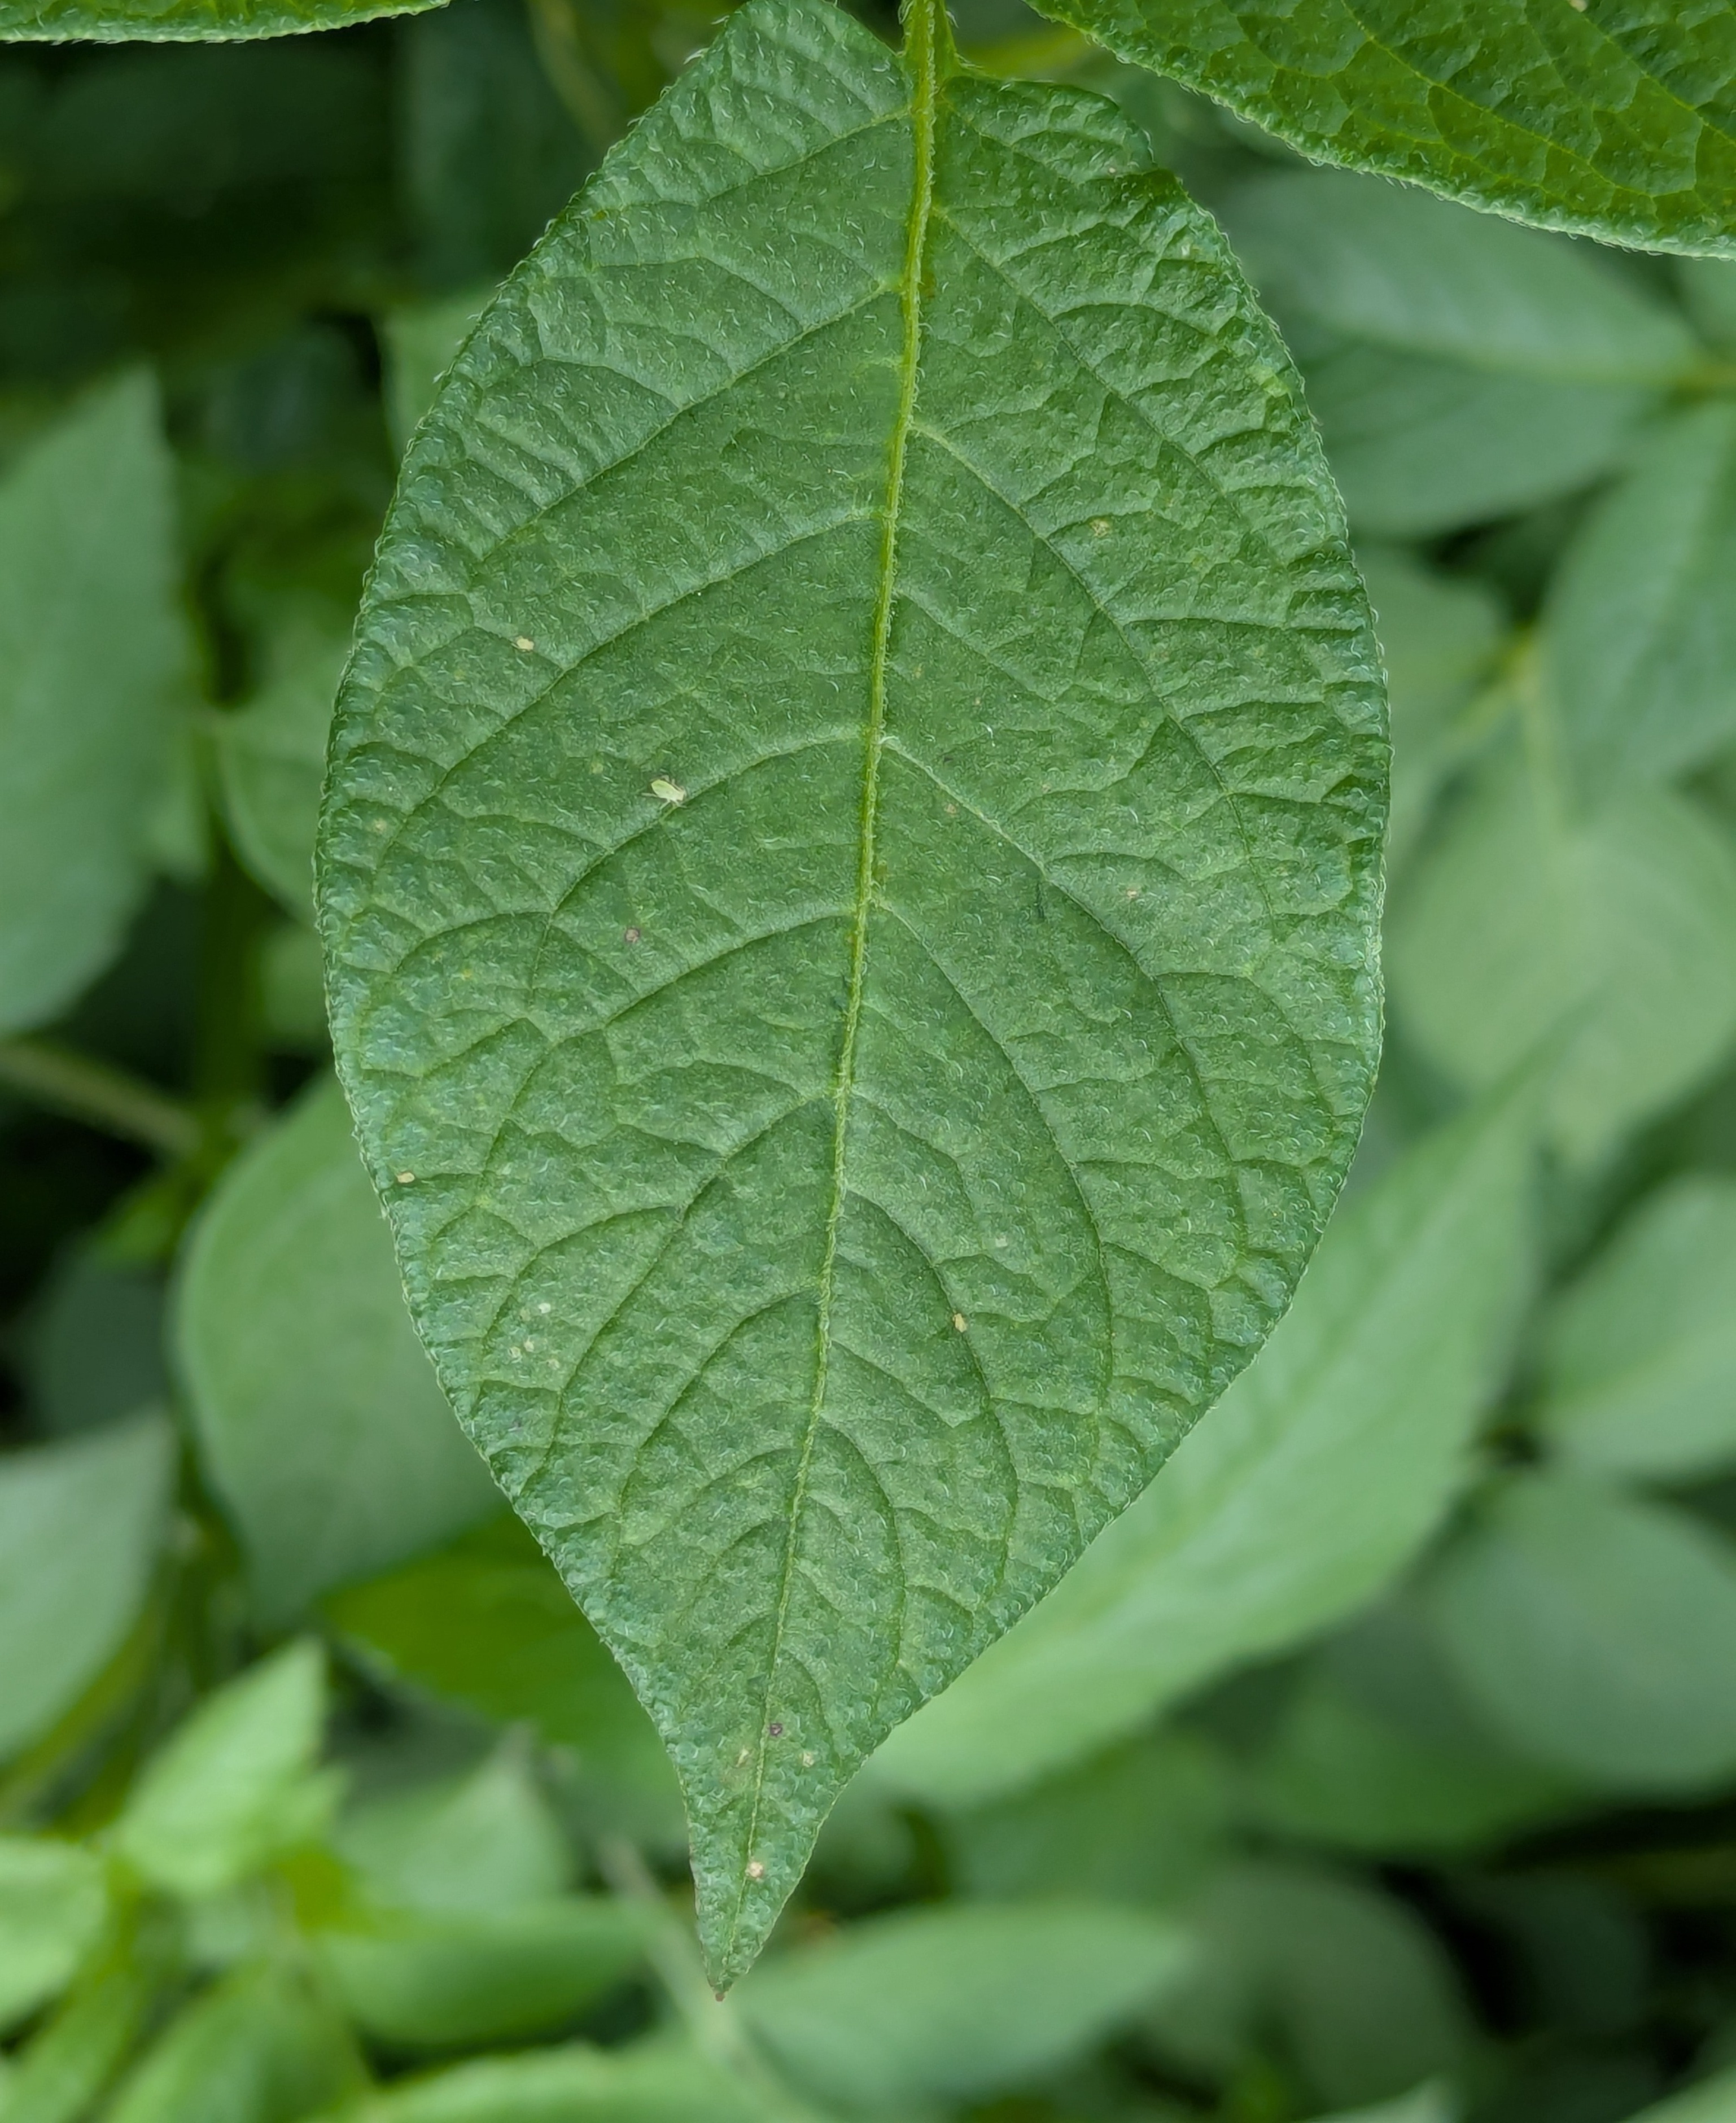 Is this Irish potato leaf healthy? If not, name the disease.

healthy
